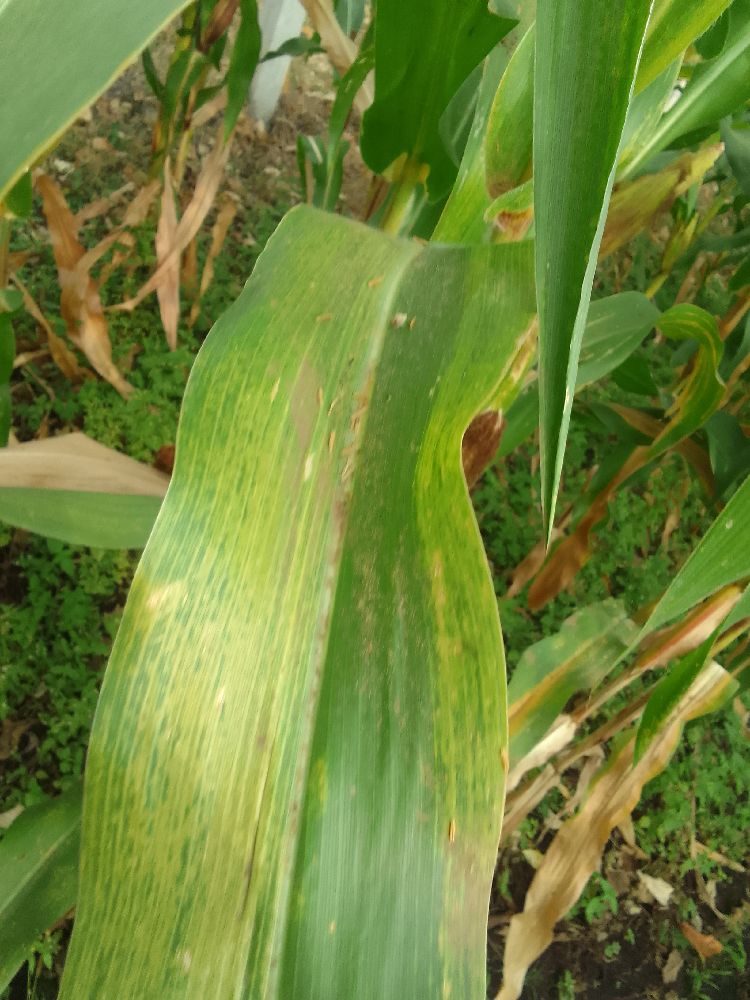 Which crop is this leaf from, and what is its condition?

maize, maize lethal necrosis
